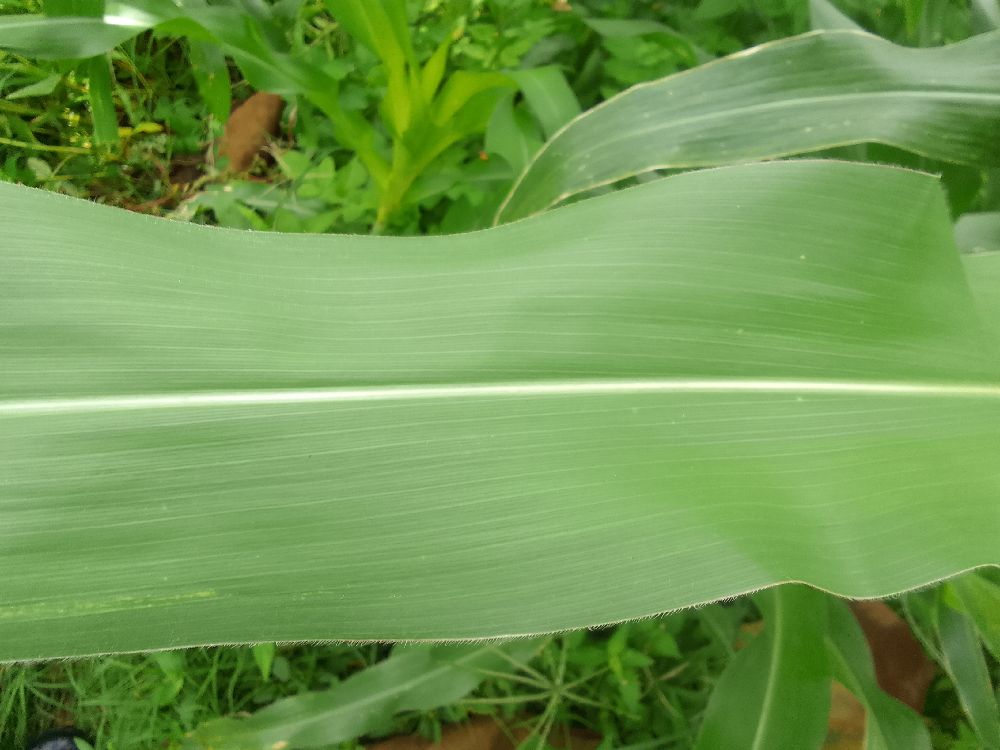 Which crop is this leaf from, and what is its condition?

maize, healthy
